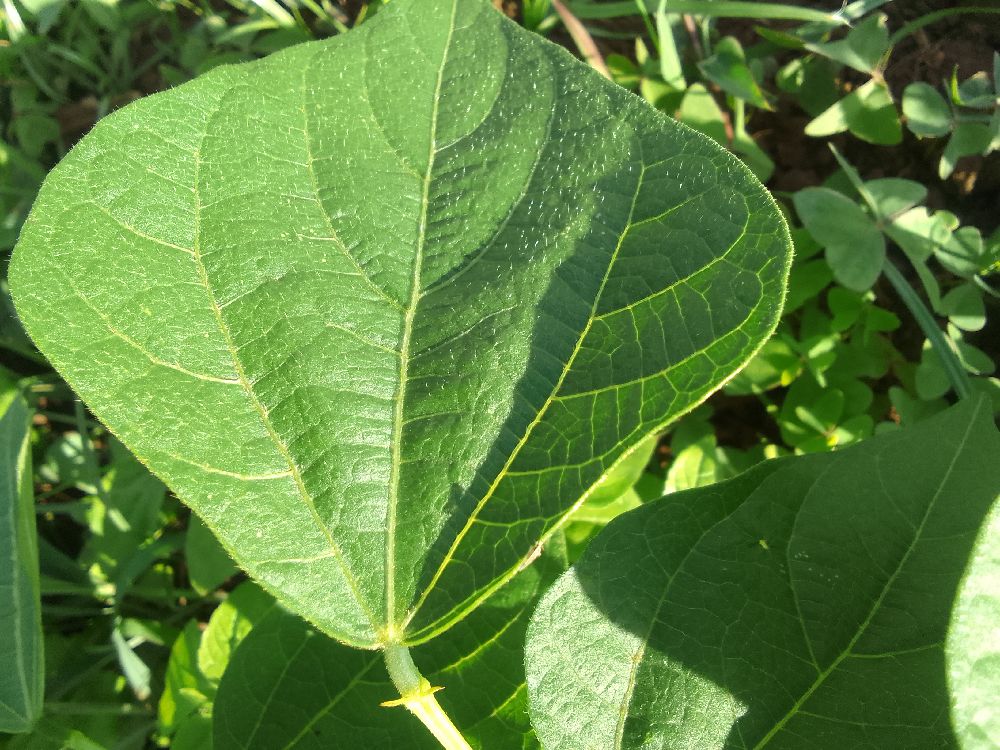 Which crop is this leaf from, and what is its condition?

common bean, healthy
